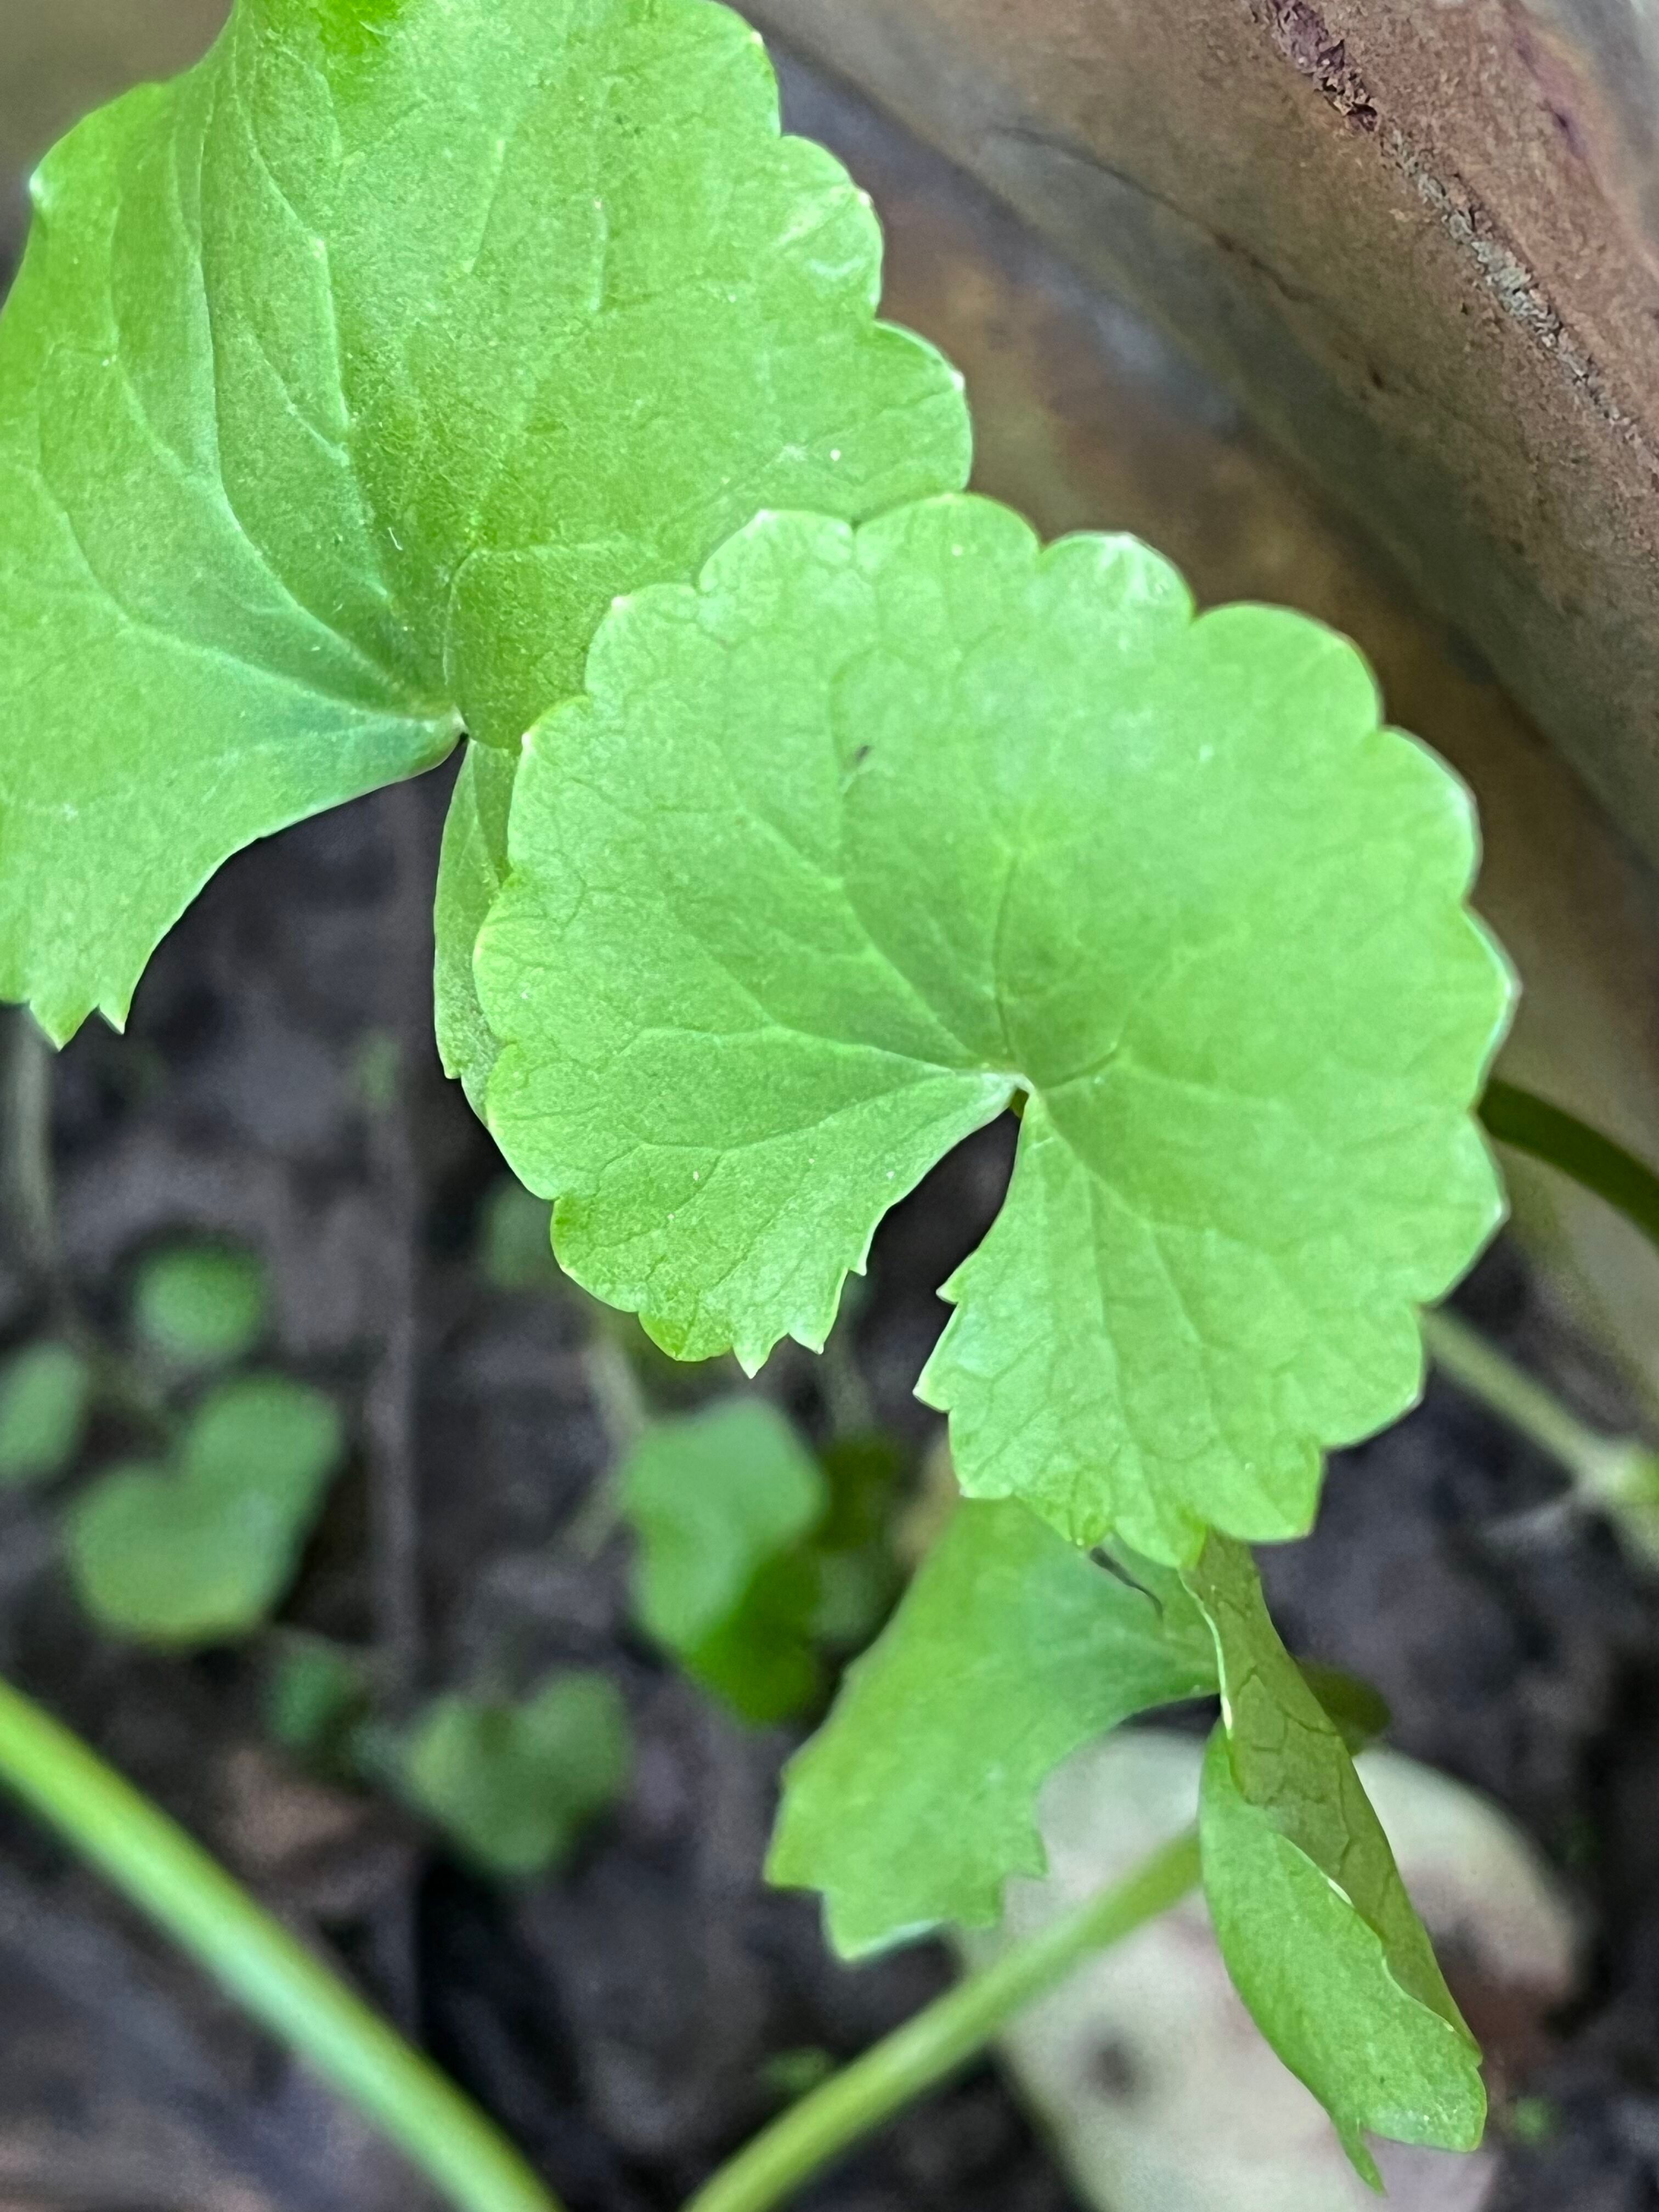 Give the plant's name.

thankuni
